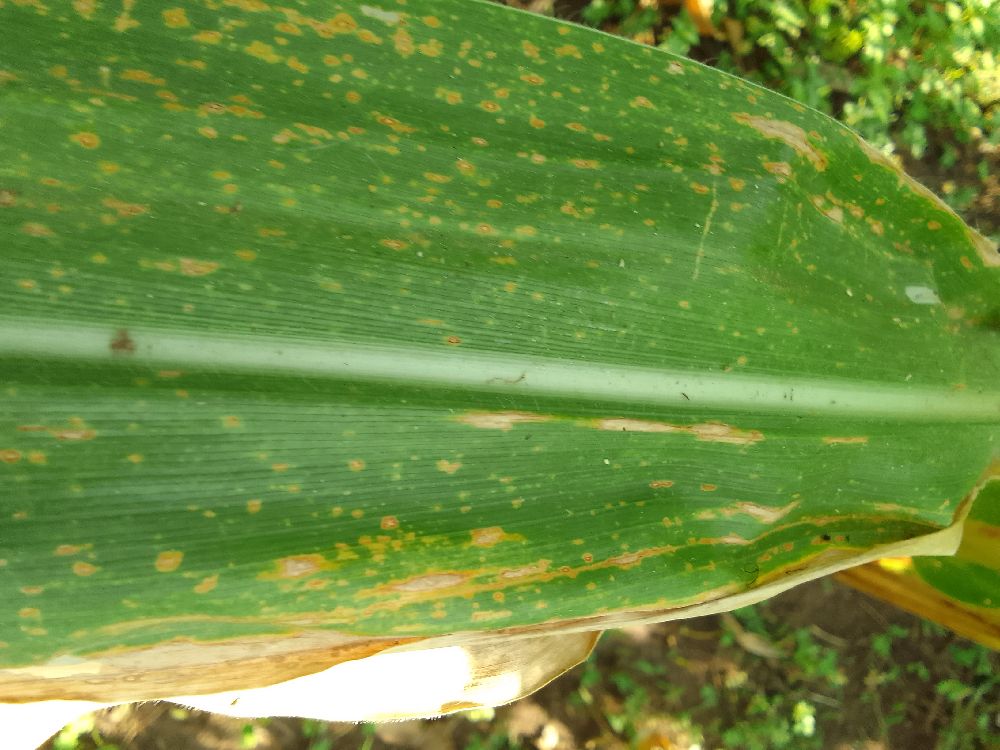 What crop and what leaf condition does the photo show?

maize, maize lethal necrosis
